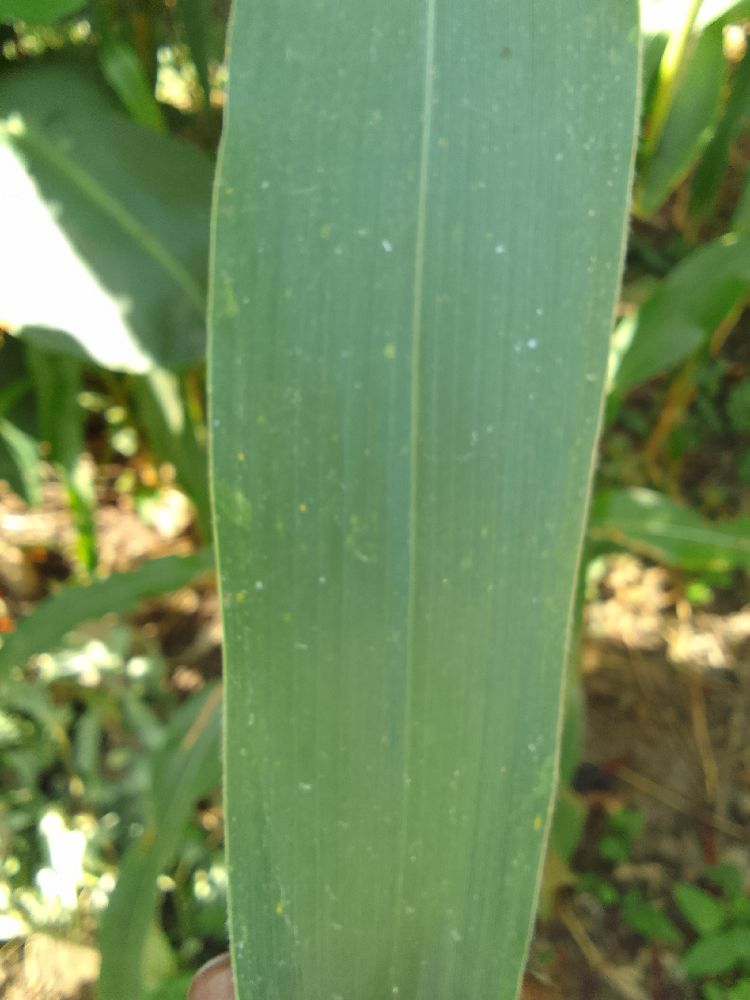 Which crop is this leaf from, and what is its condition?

maize, healthy
